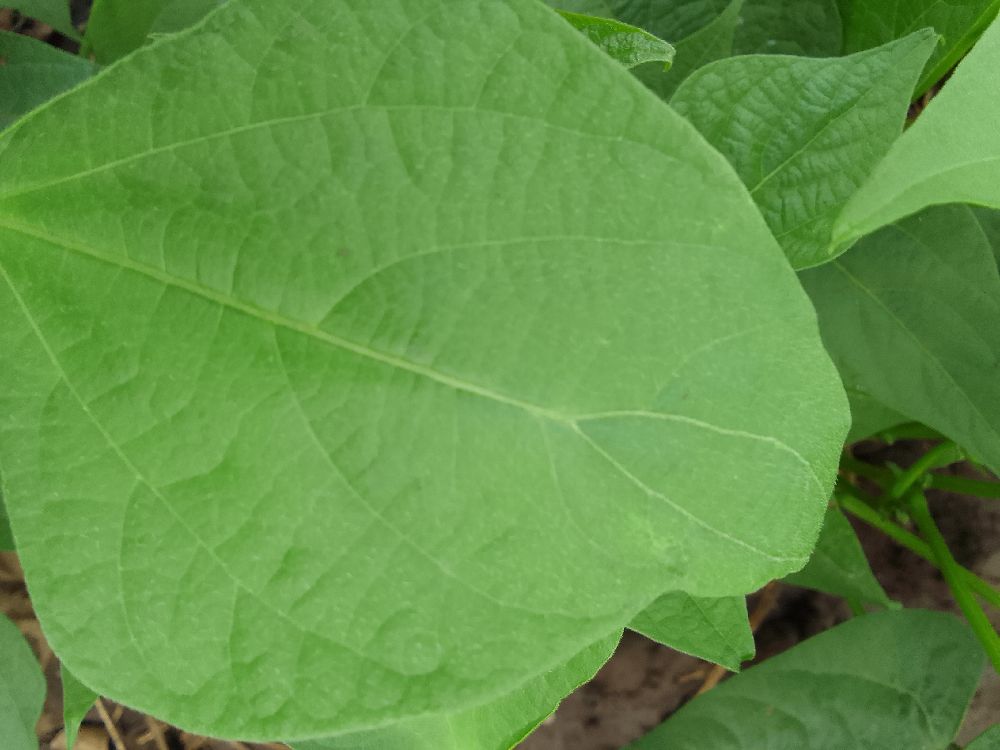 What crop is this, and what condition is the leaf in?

common bean, healthy
